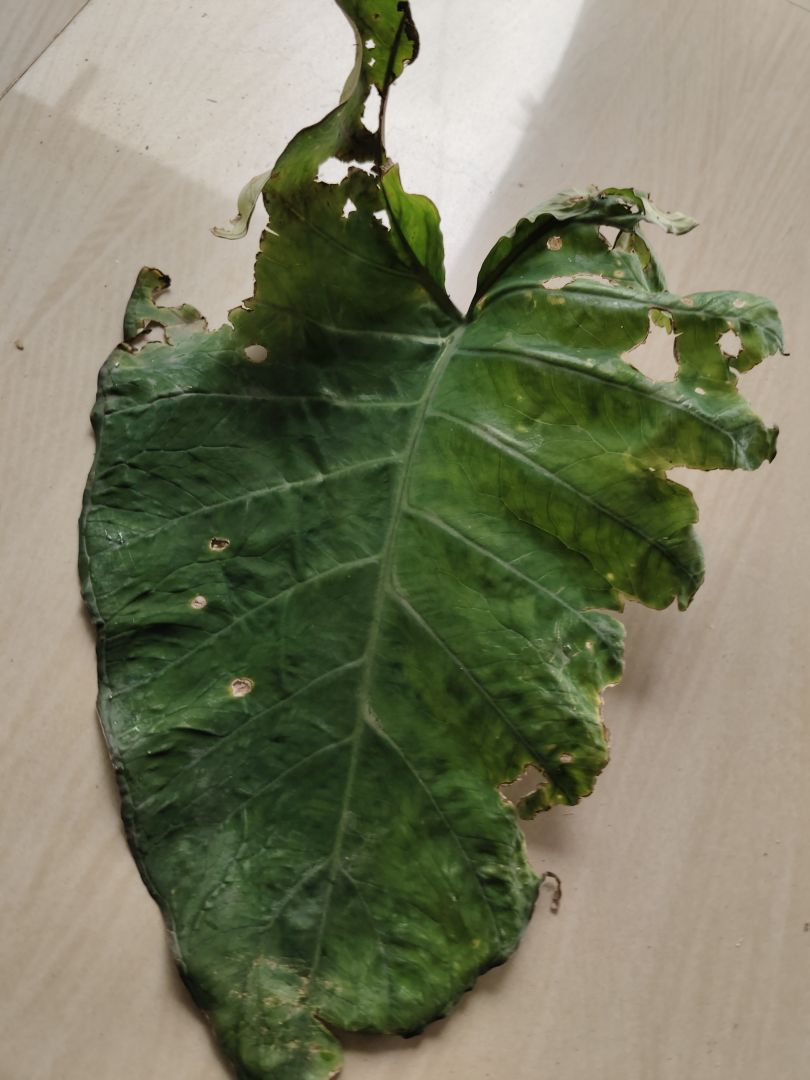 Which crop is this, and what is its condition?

taro, leaf blight
